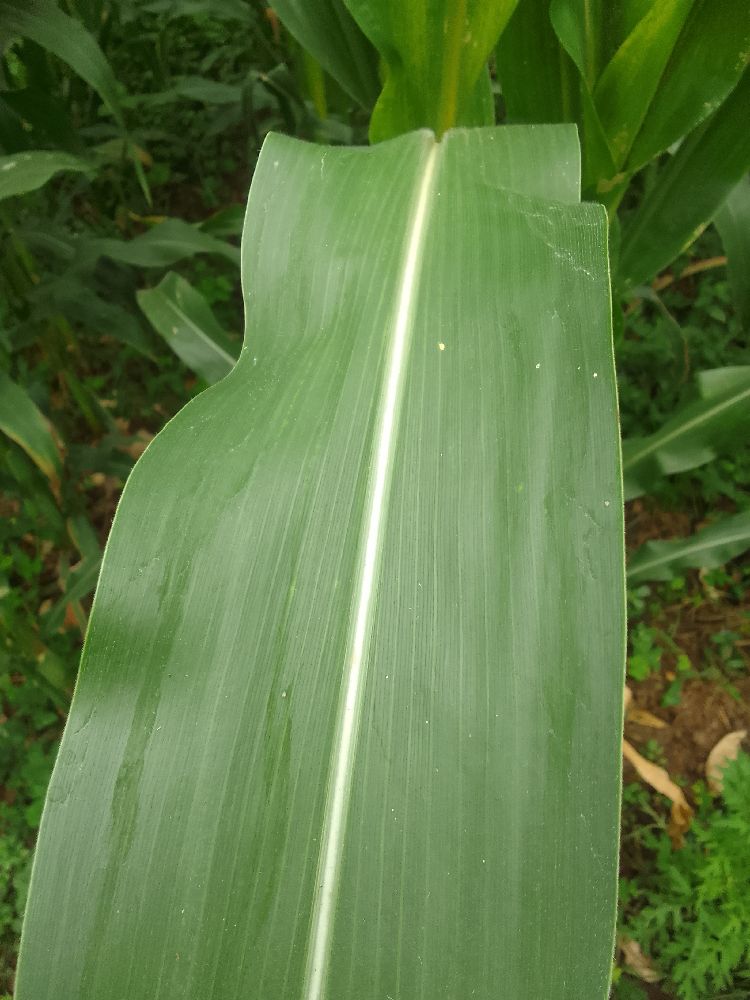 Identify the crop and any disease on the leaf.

maize, healthy
